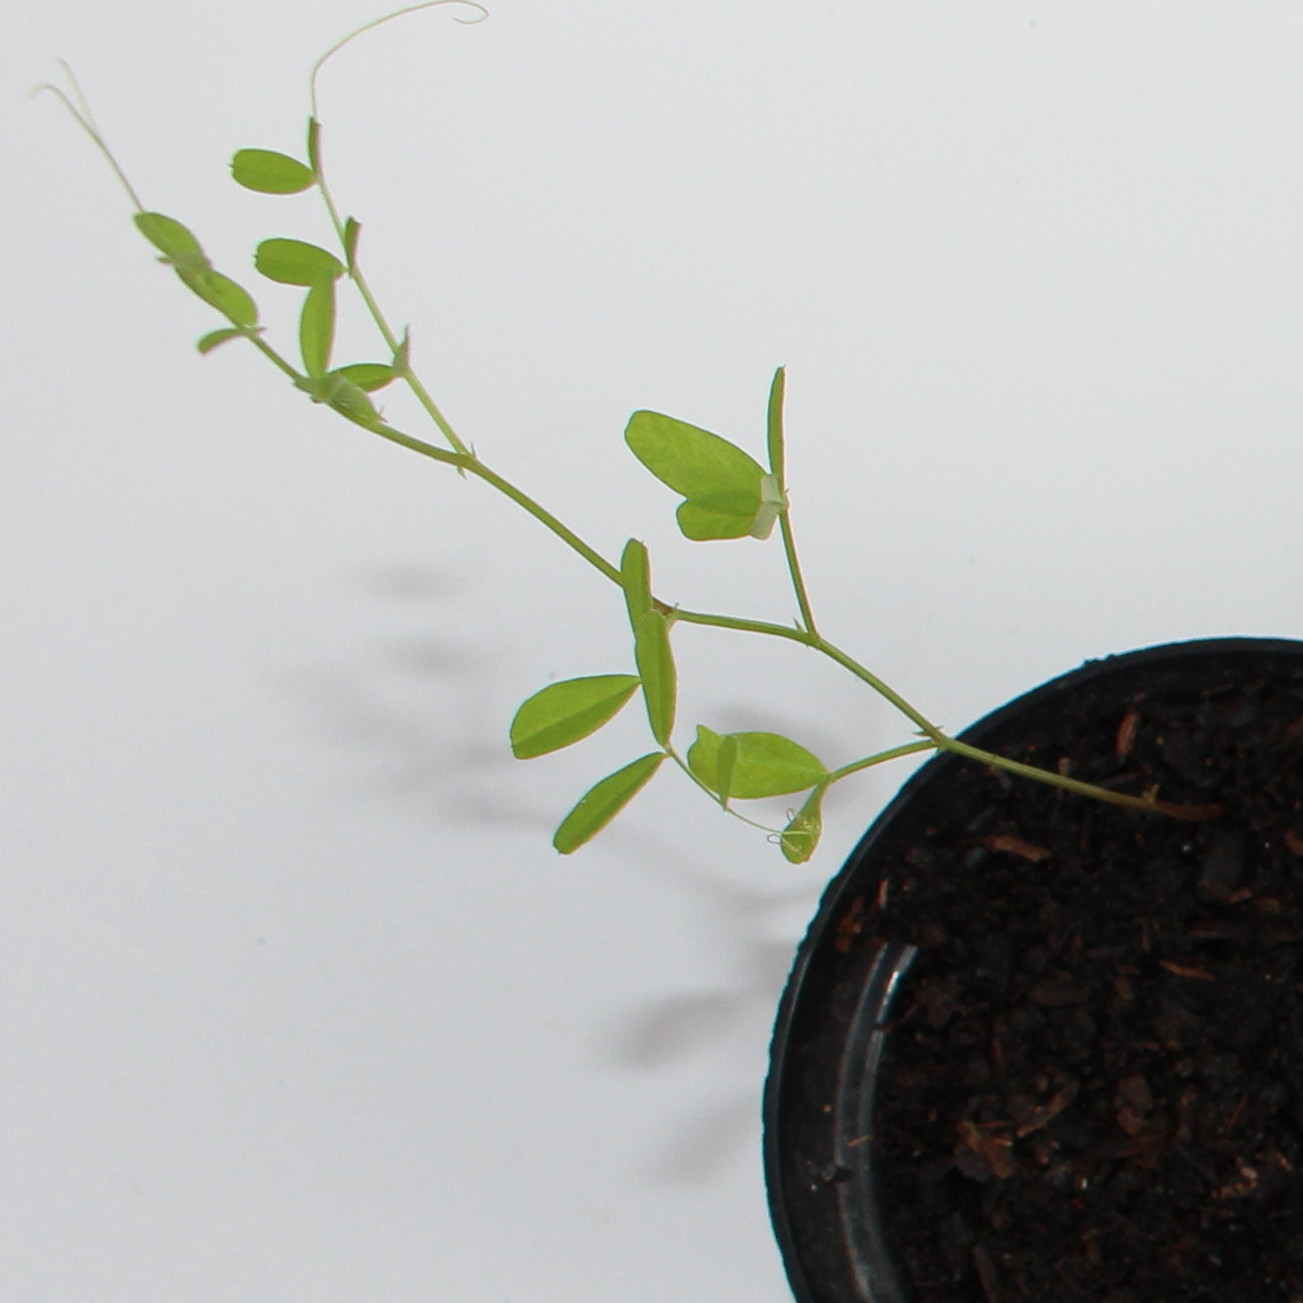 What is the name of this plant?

Vicia sativa
